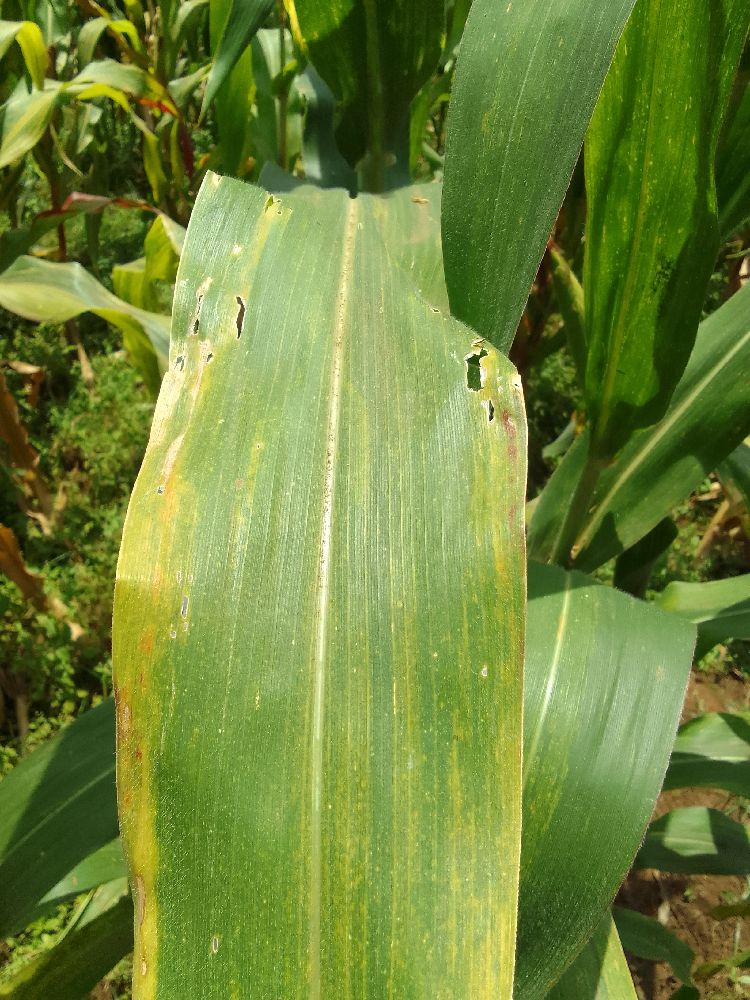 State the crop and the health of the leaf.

maize, maize lethal necrosis
